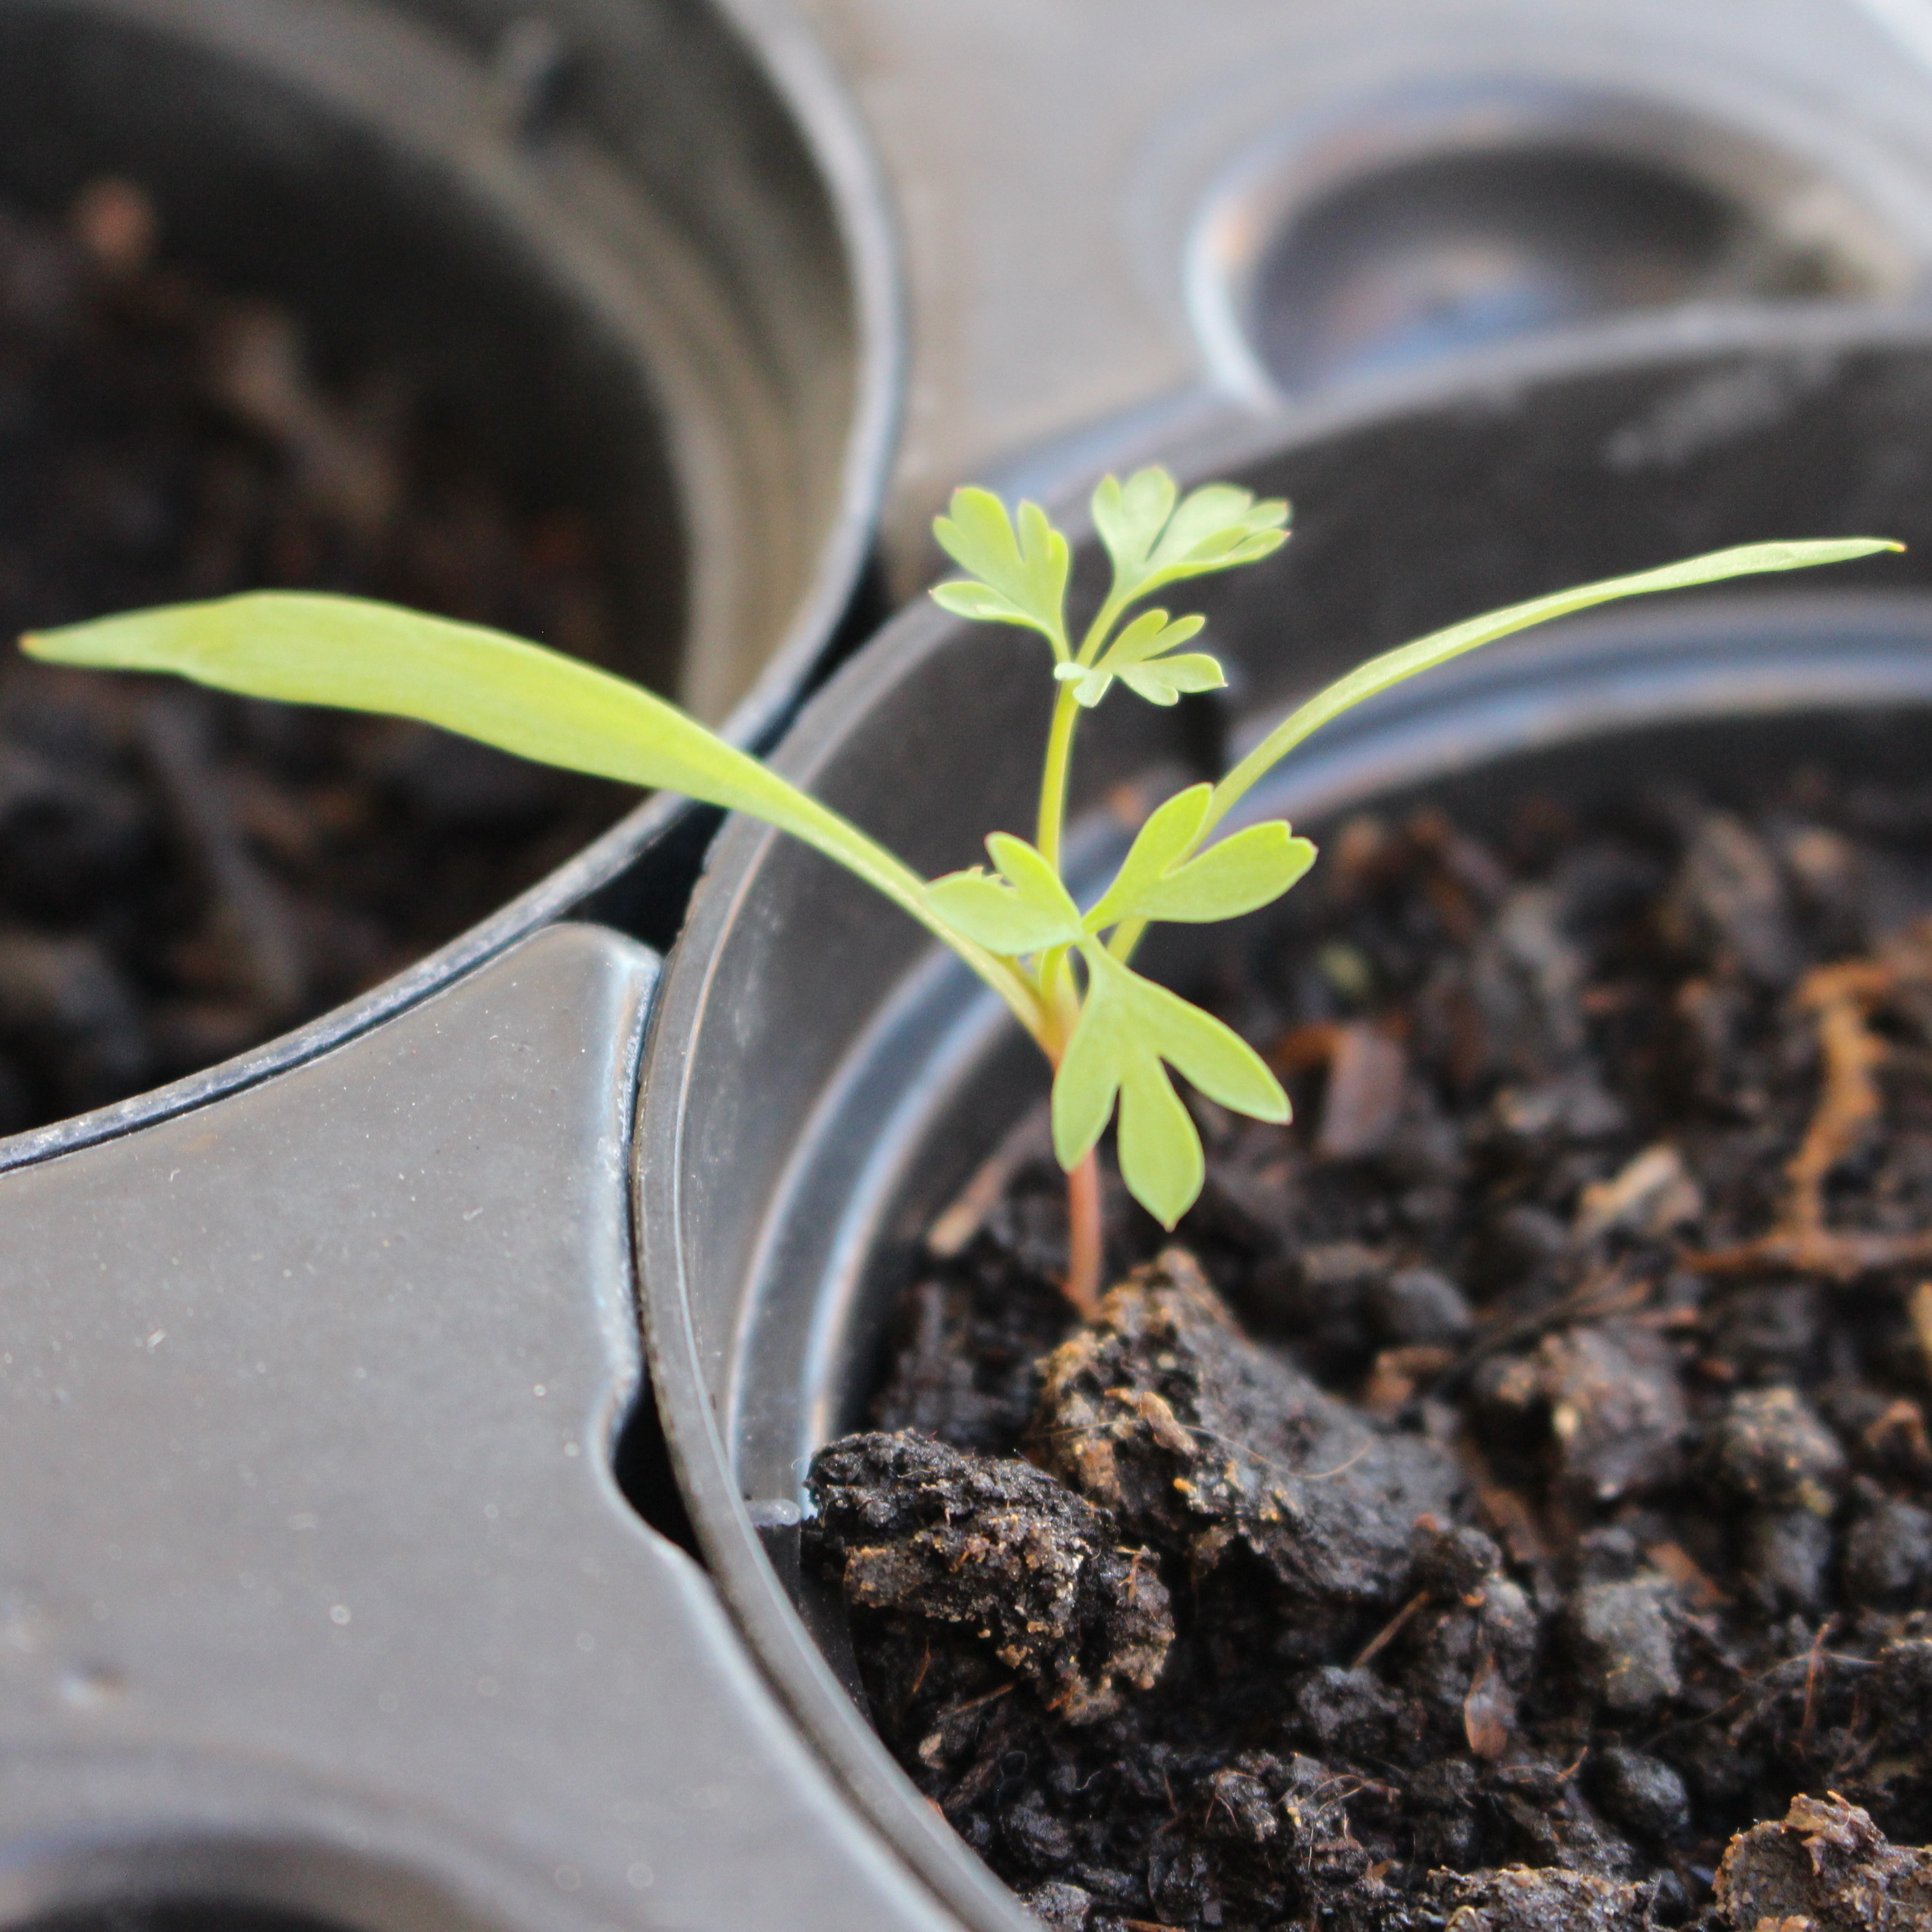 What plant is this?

Fumaria officinalis
